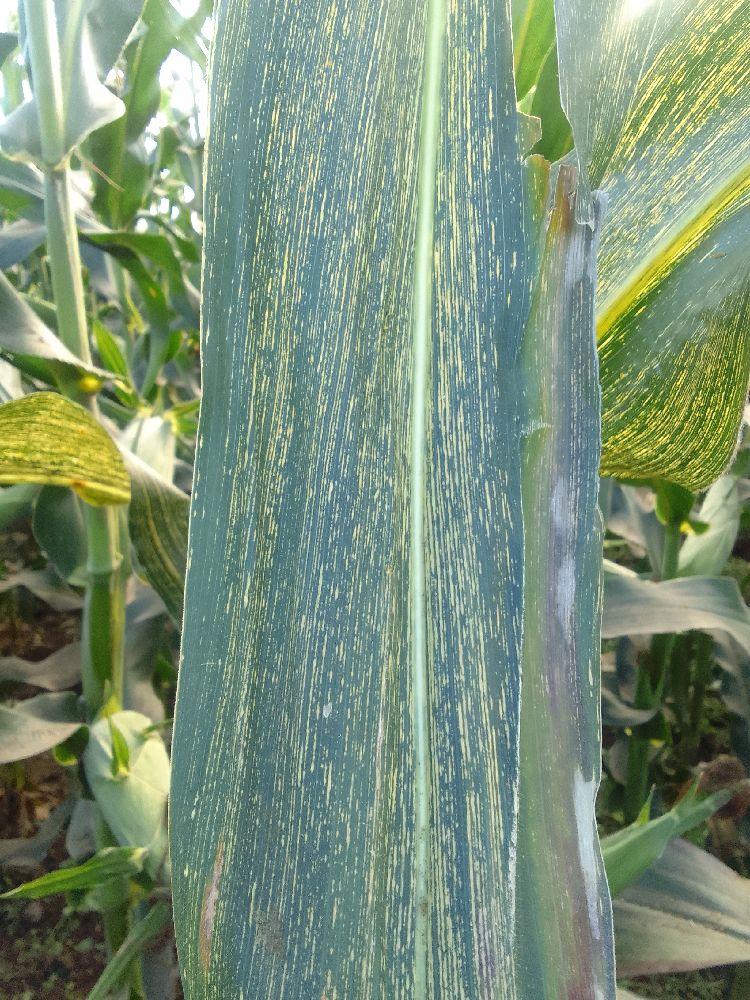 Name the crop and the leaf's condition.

maize, maize streak virus
